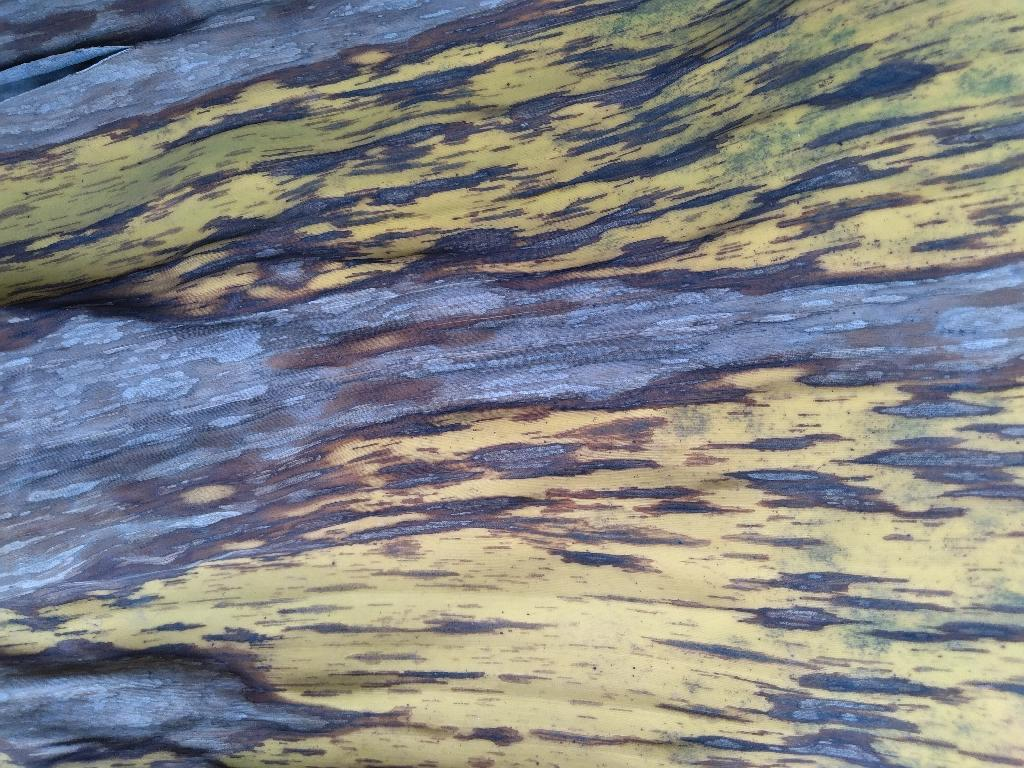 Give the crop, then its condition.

banana, black sigatoka
